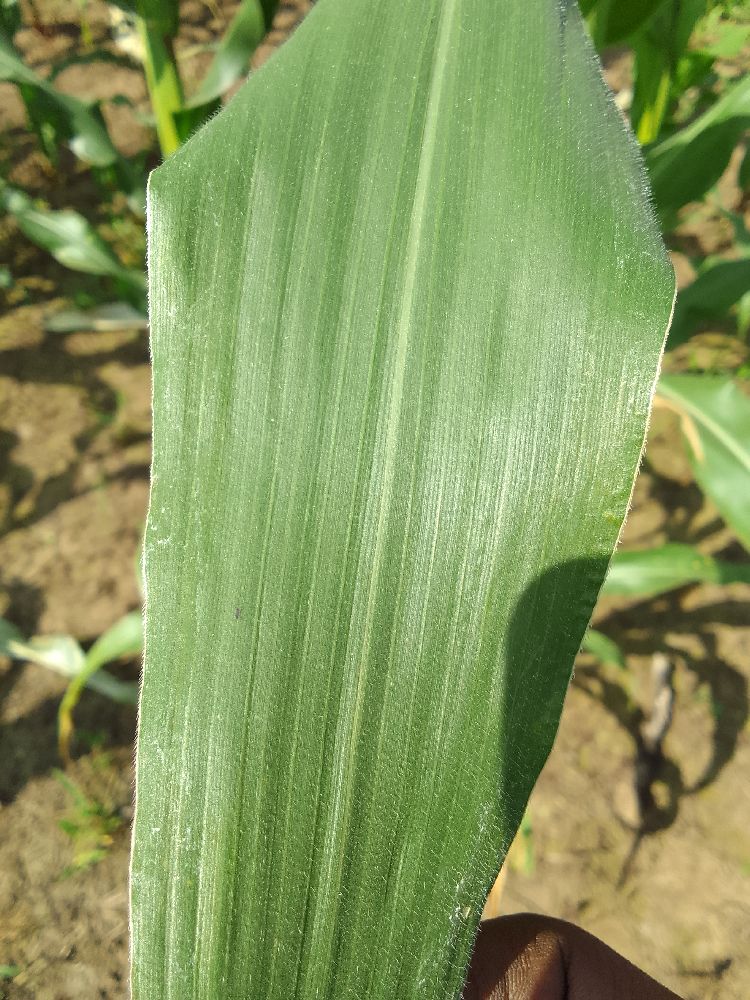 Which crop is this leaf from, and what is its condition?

maize, healthy
